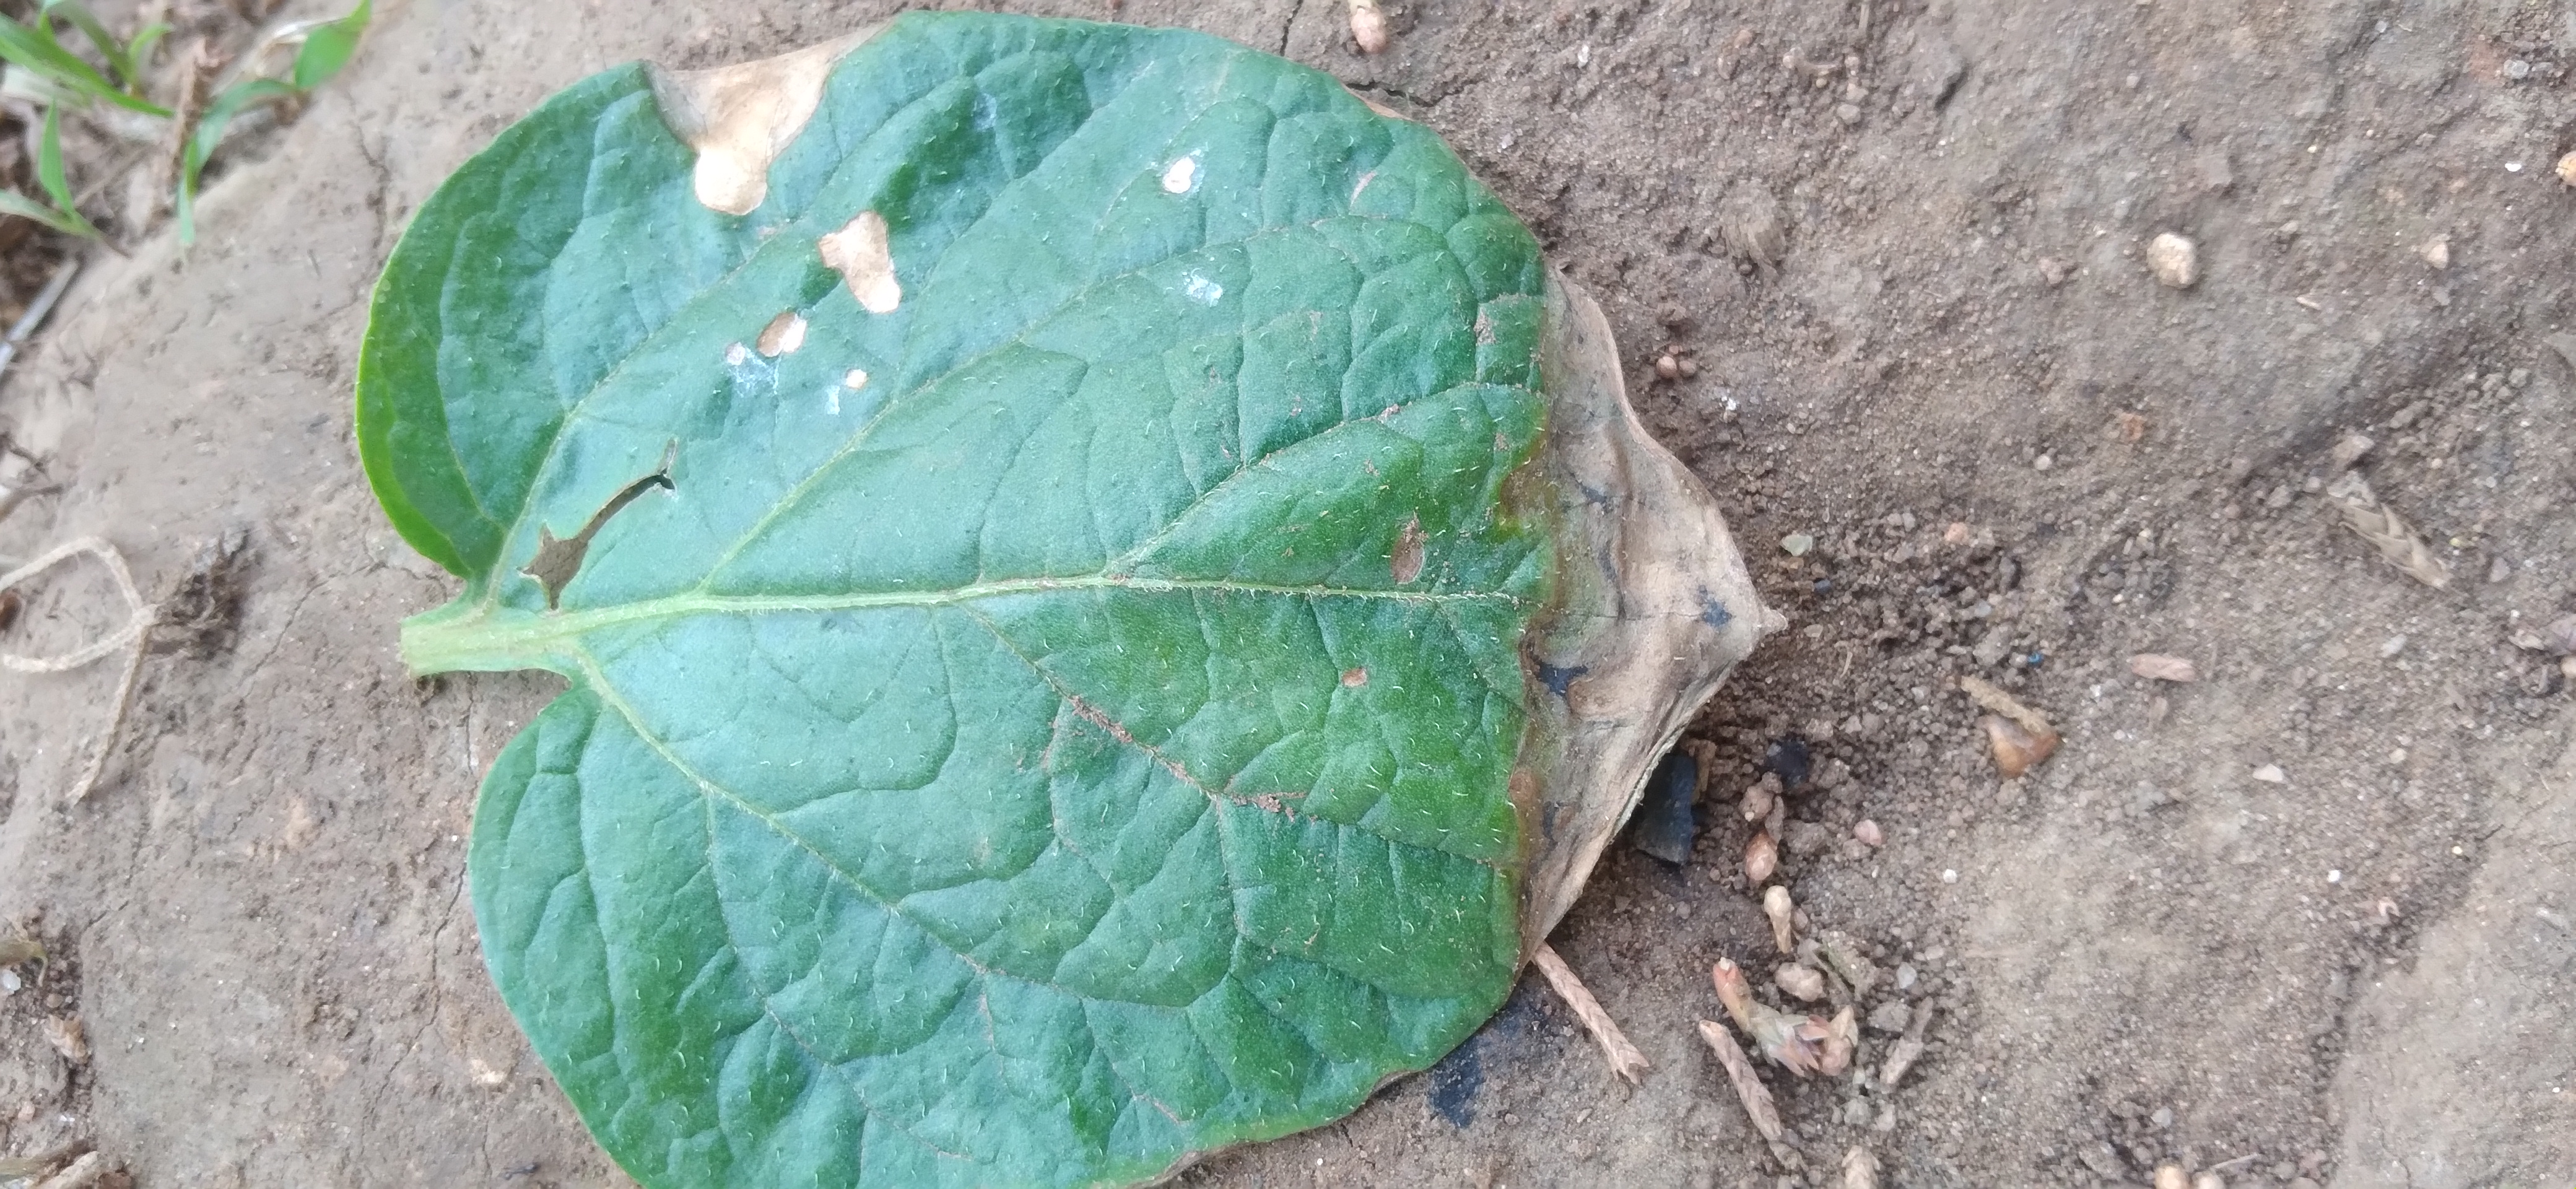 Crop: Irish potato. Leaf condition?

early blight
